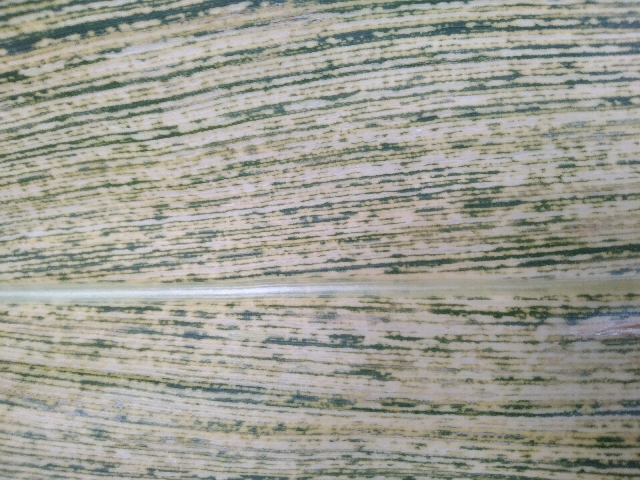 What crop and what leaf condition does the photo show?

maize, maize streak virus
